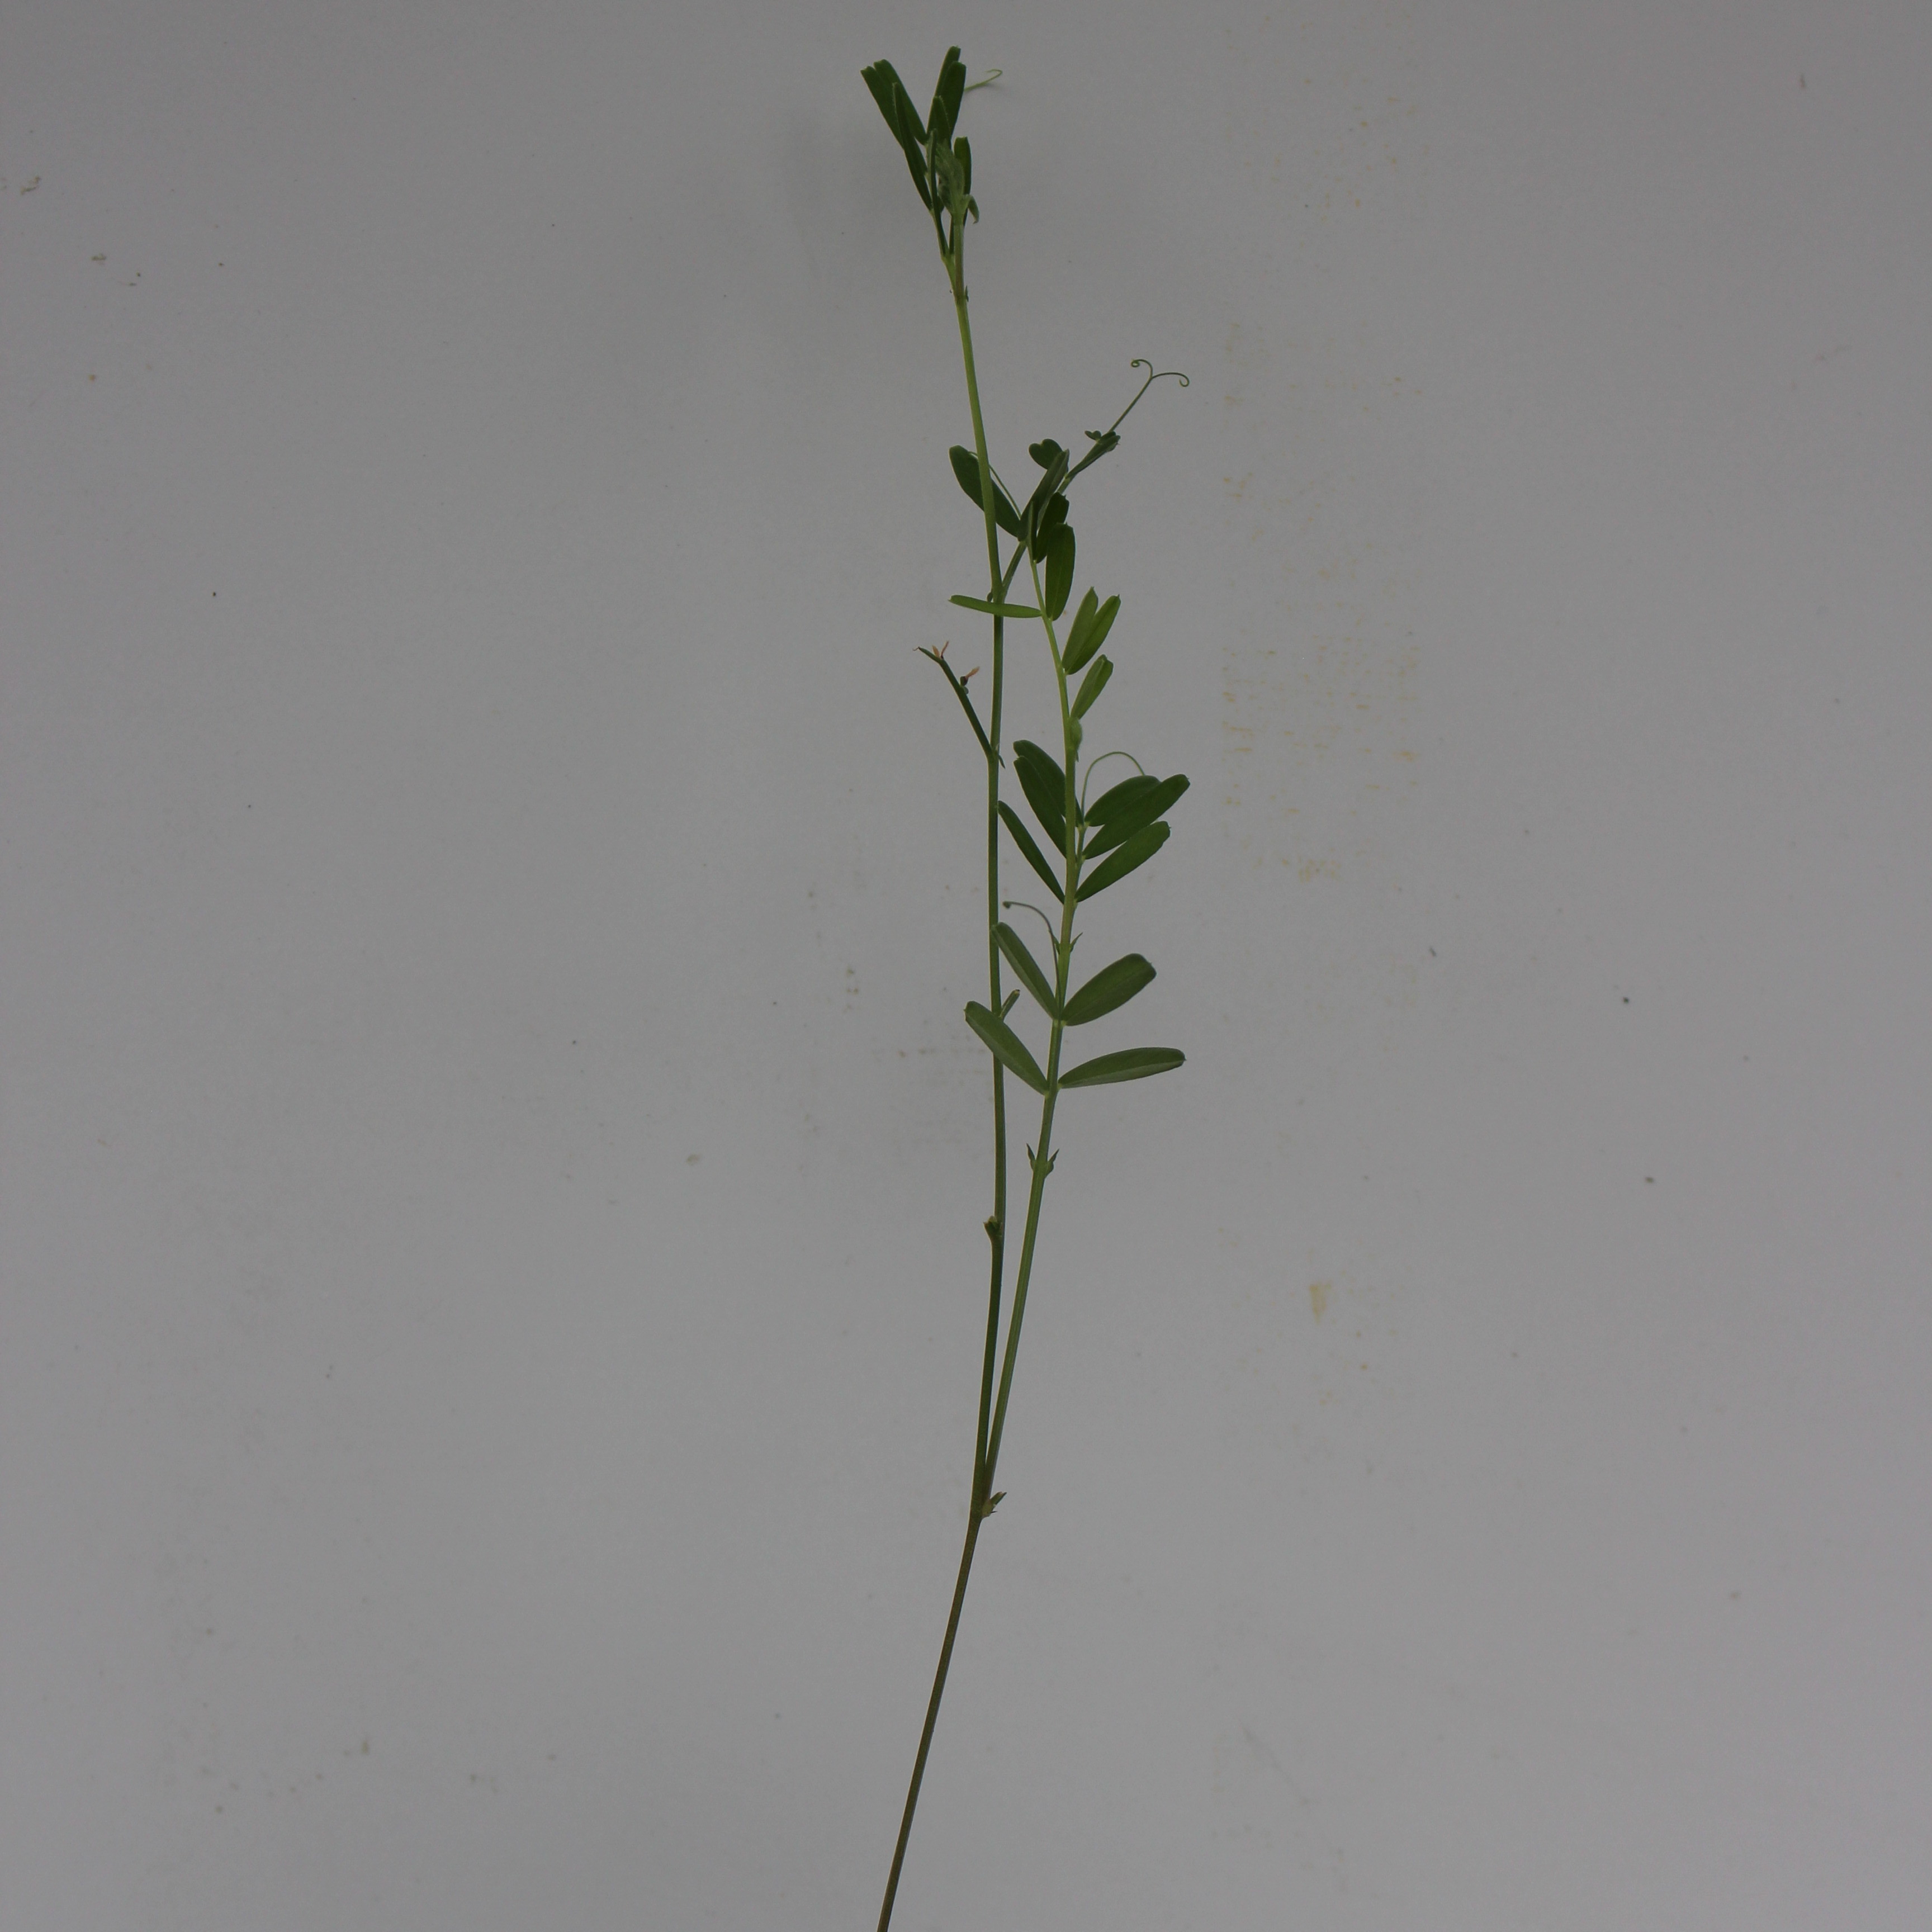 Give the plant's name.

Vicia sativa
